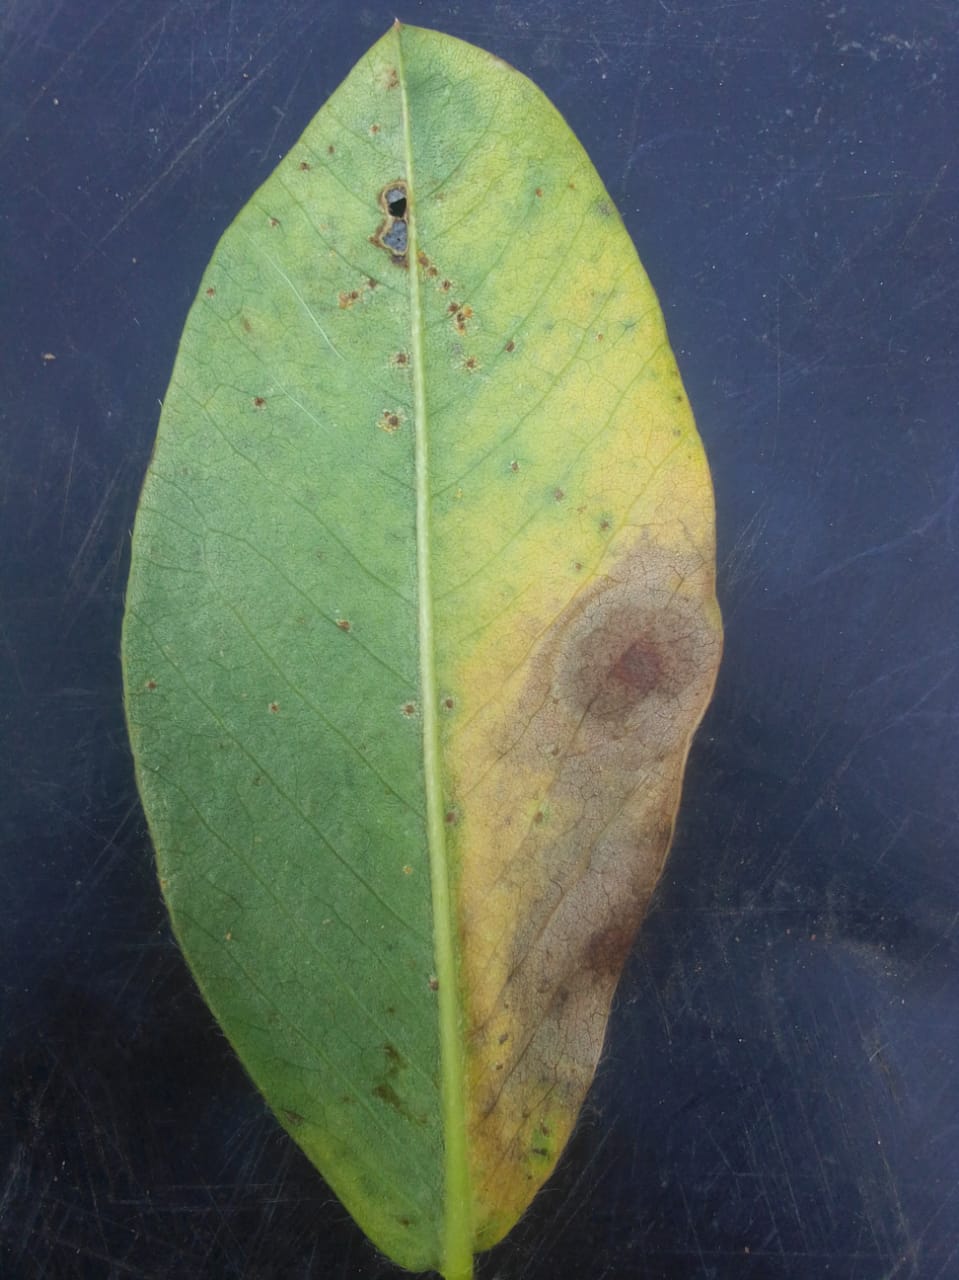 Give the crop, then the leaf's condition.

peanut, phoma arachidicola
